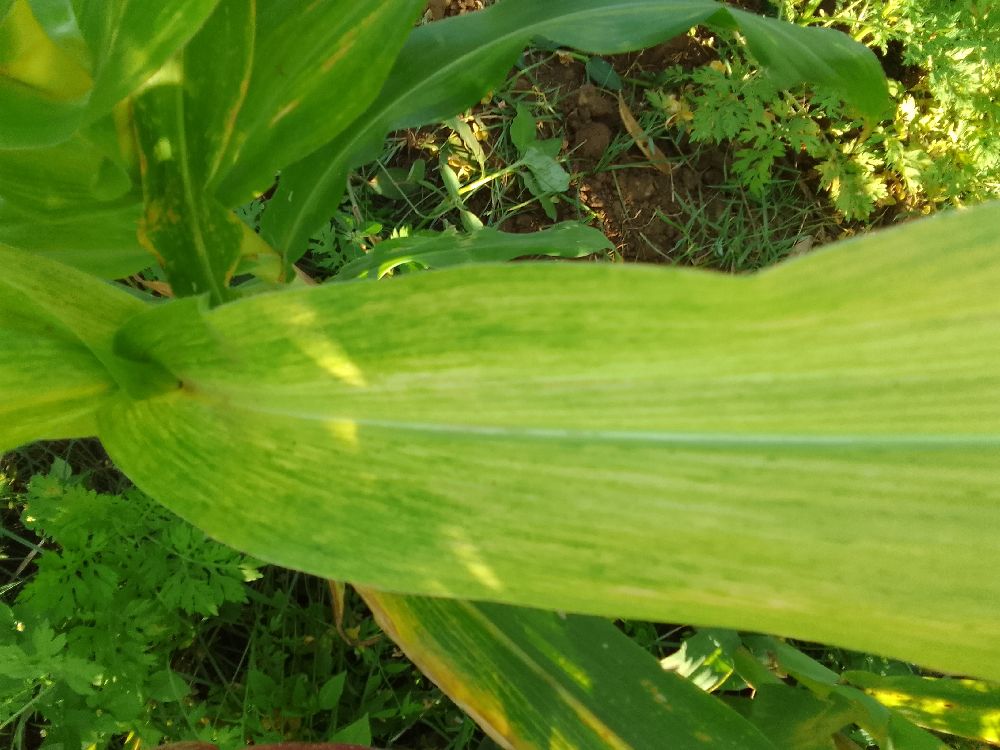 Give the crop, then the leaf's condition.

maize, maize lethal necrosis
